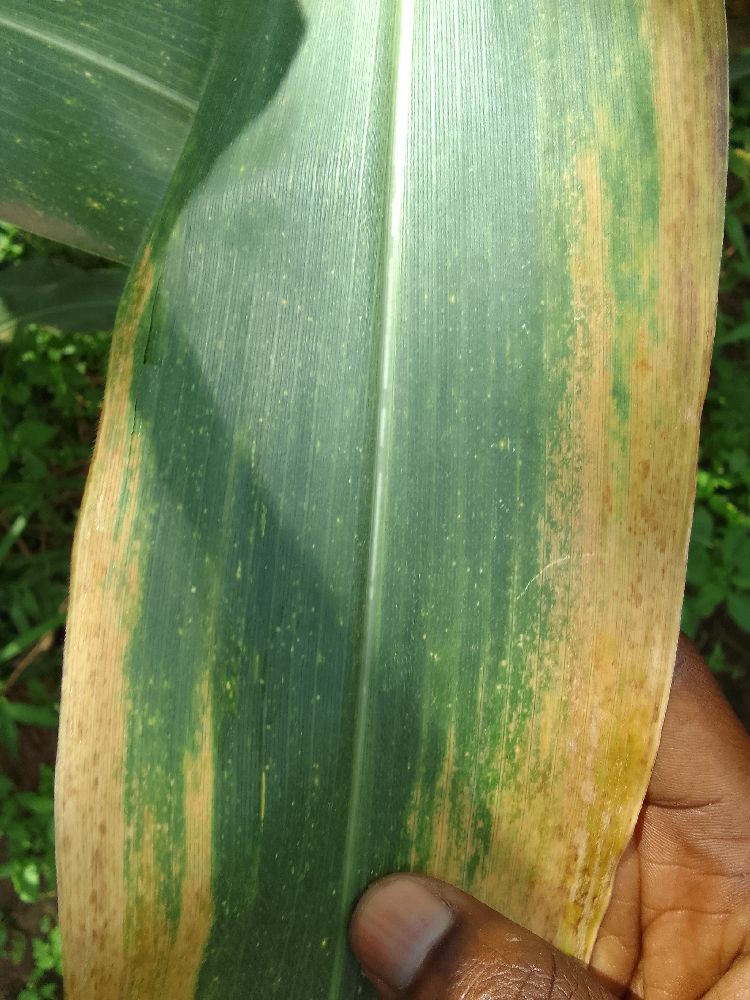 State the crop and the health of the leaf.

maize, maize lethal necrosis
